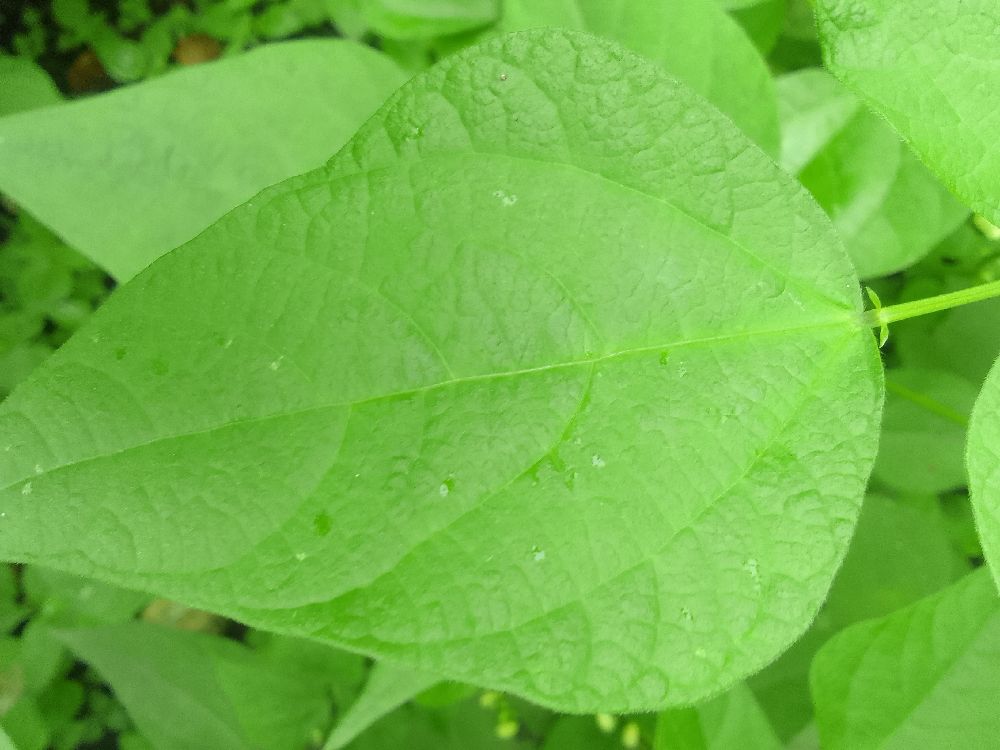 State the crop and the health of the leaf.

common bean, healthy
